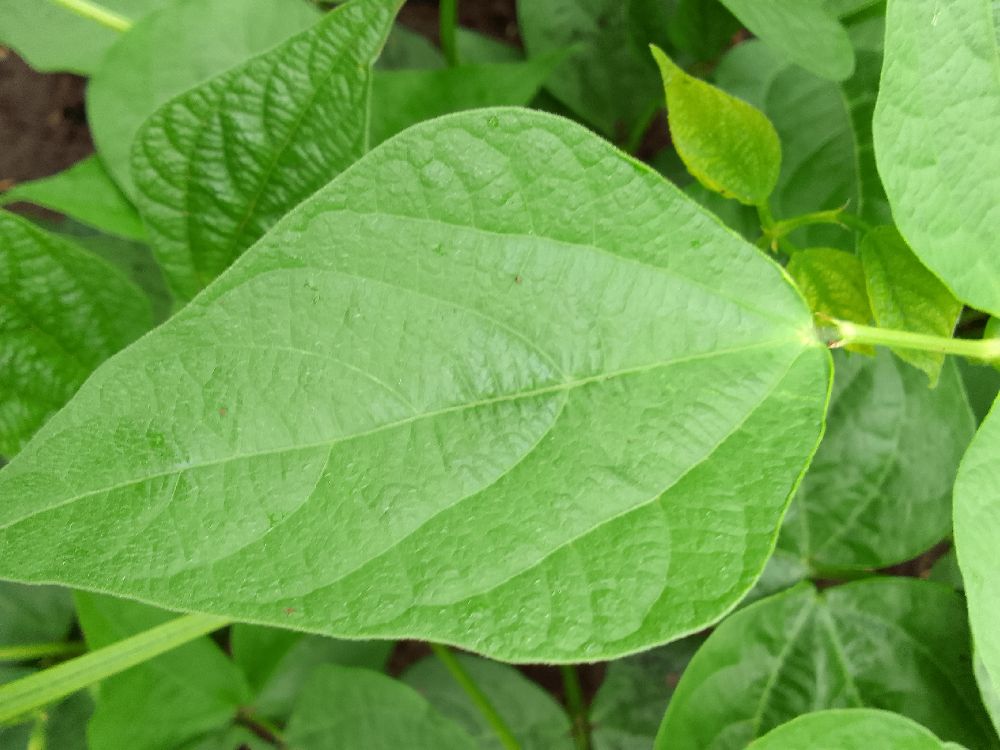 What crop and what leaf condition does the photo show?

common bean, healthy
